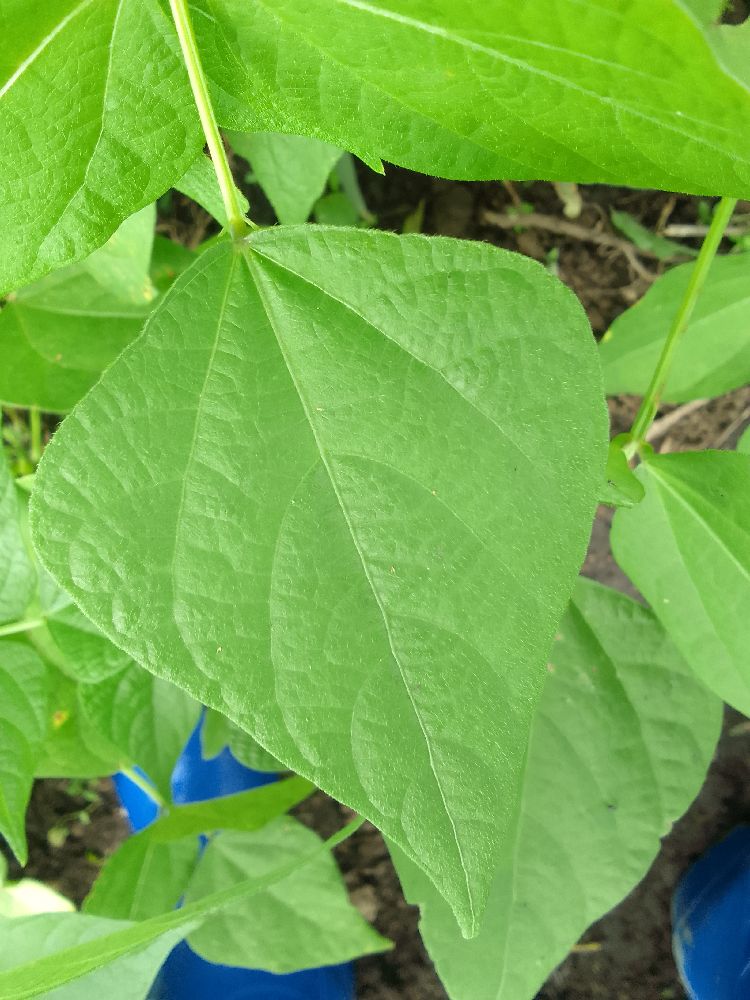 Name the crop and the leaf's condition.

common bean, healthy
